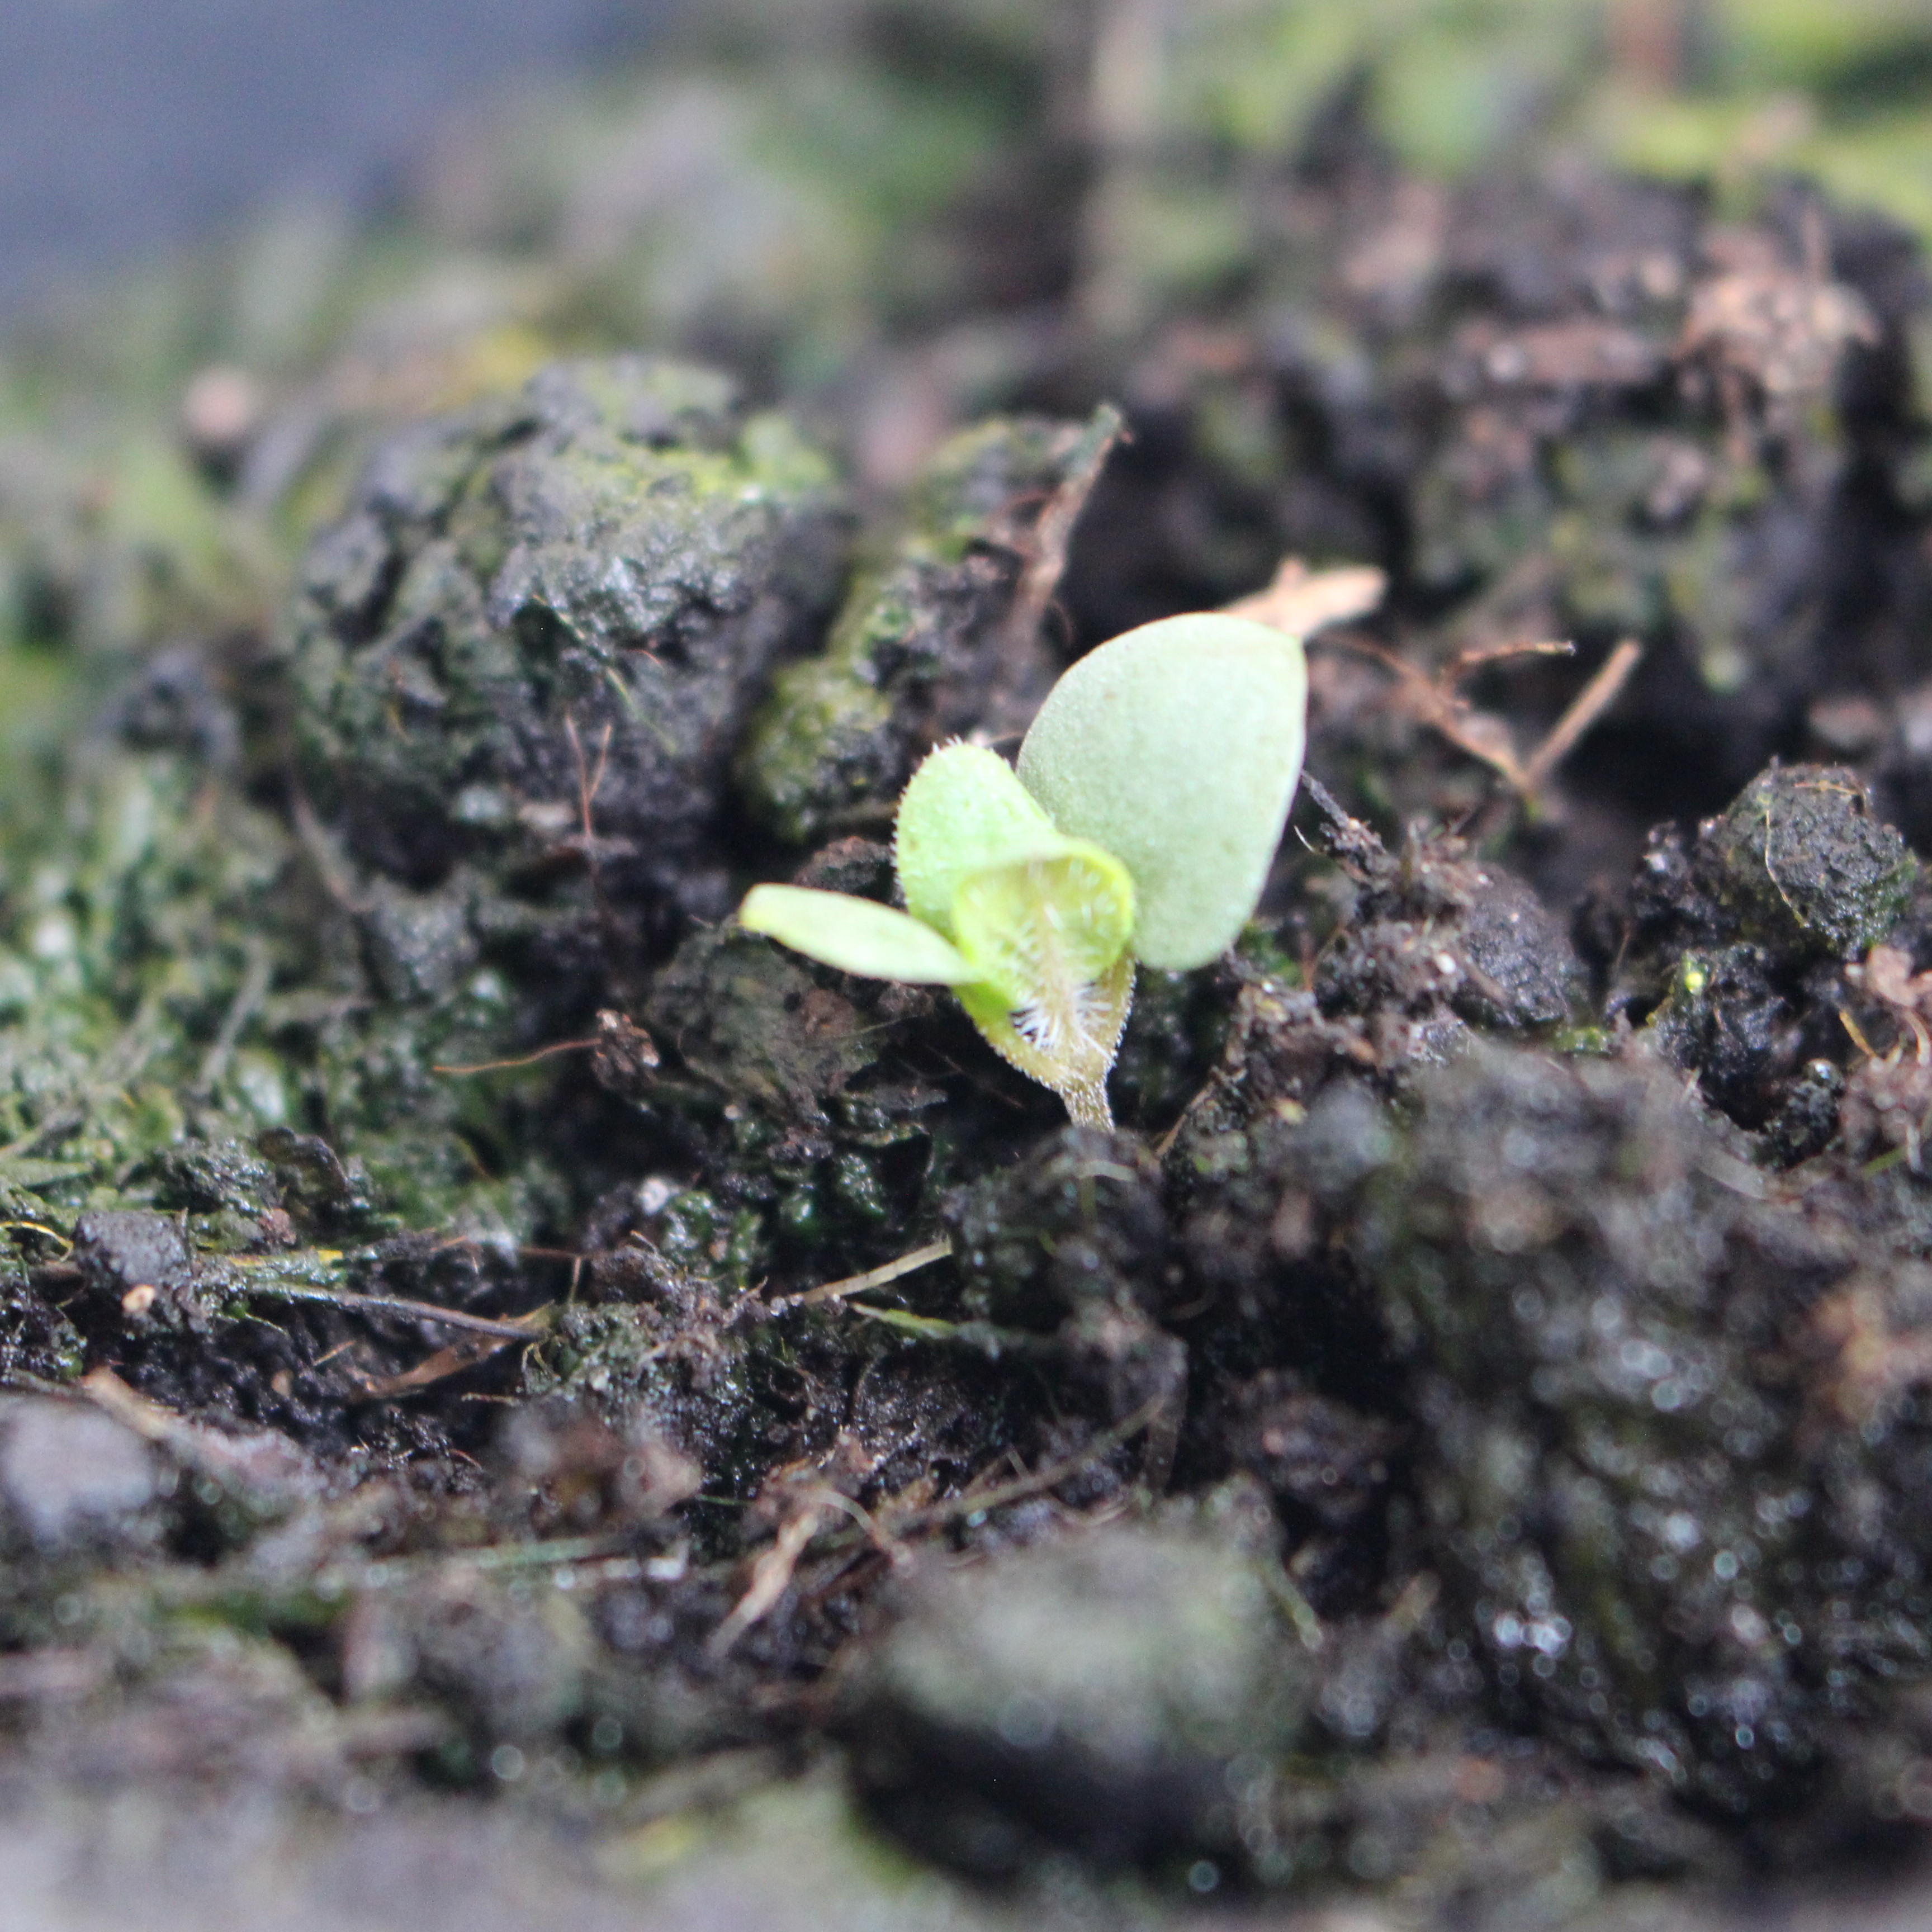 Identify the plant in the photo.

Veronica persica
